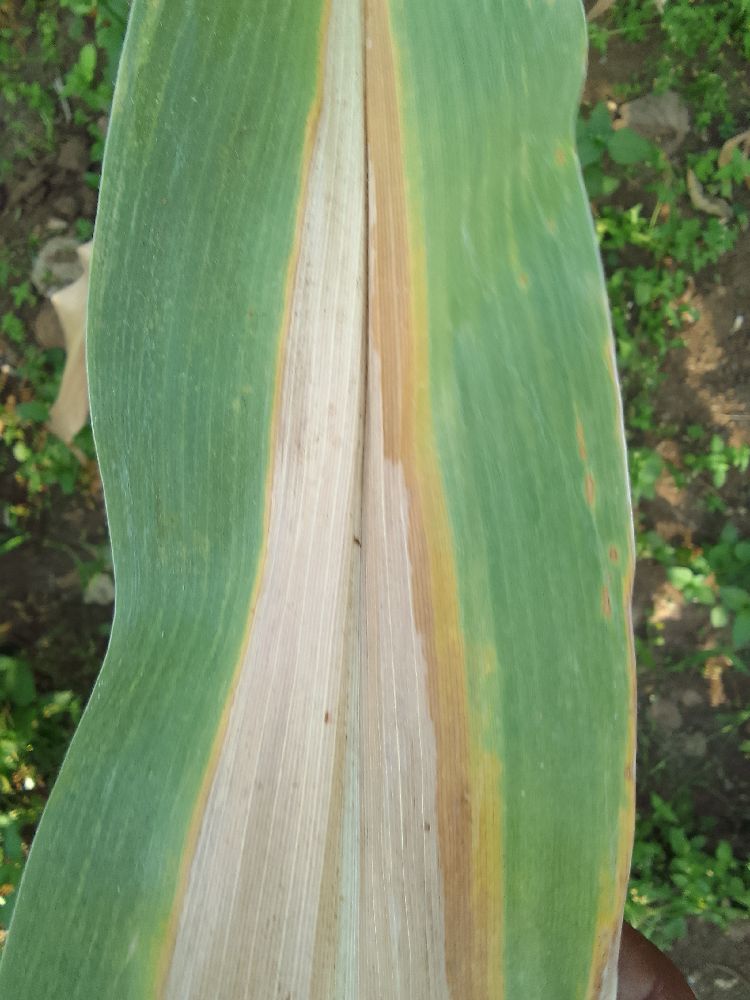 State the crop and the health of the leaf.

maize, maize lethal necrosis
